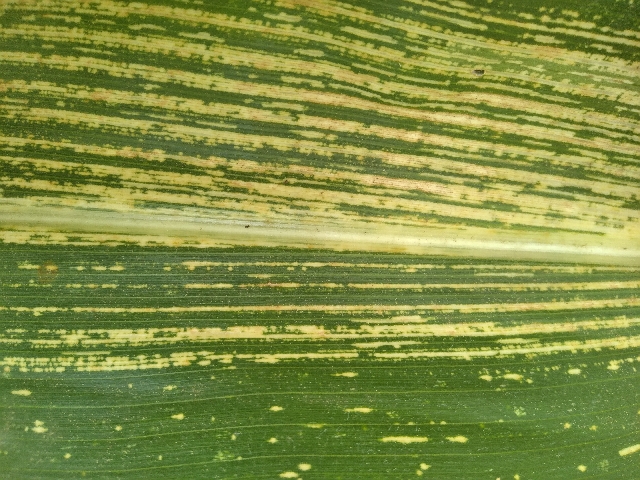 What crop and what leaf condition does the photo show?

maize, maize streak virus
